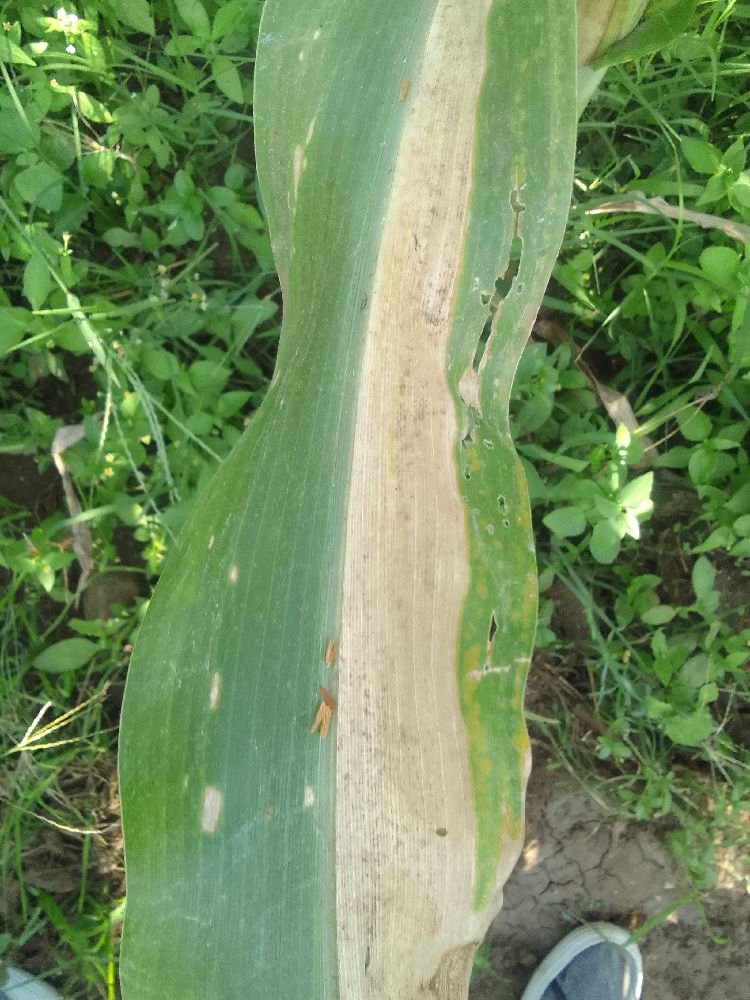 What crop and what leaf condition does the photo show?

maize, maize lethal necrosis
